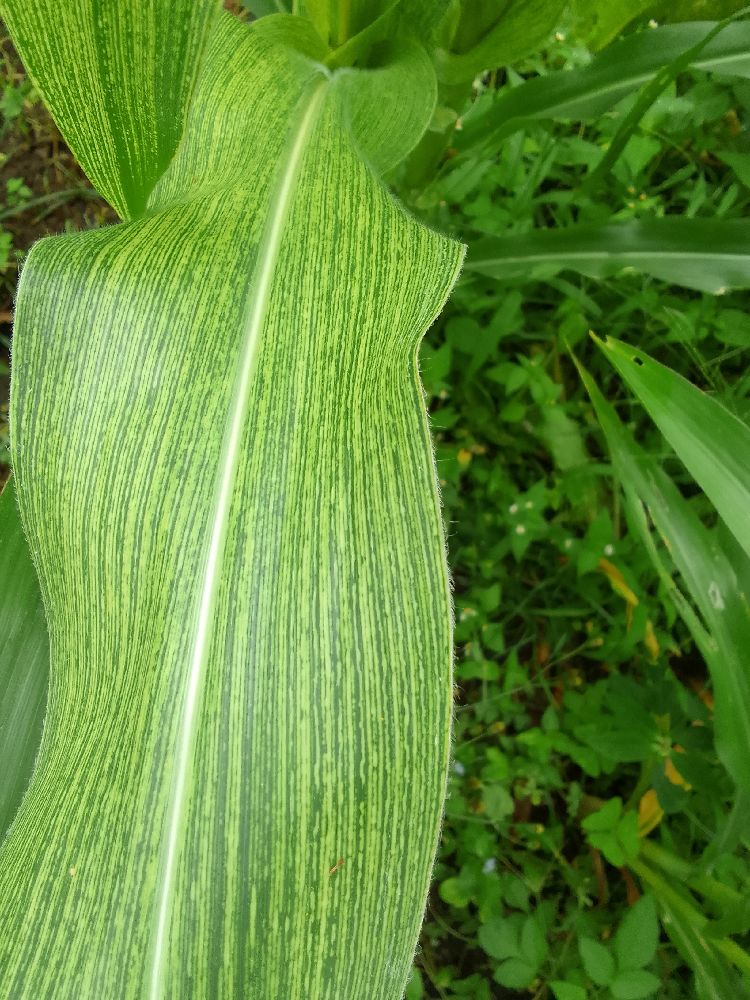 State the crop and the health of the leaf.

maize, maize streak virus
